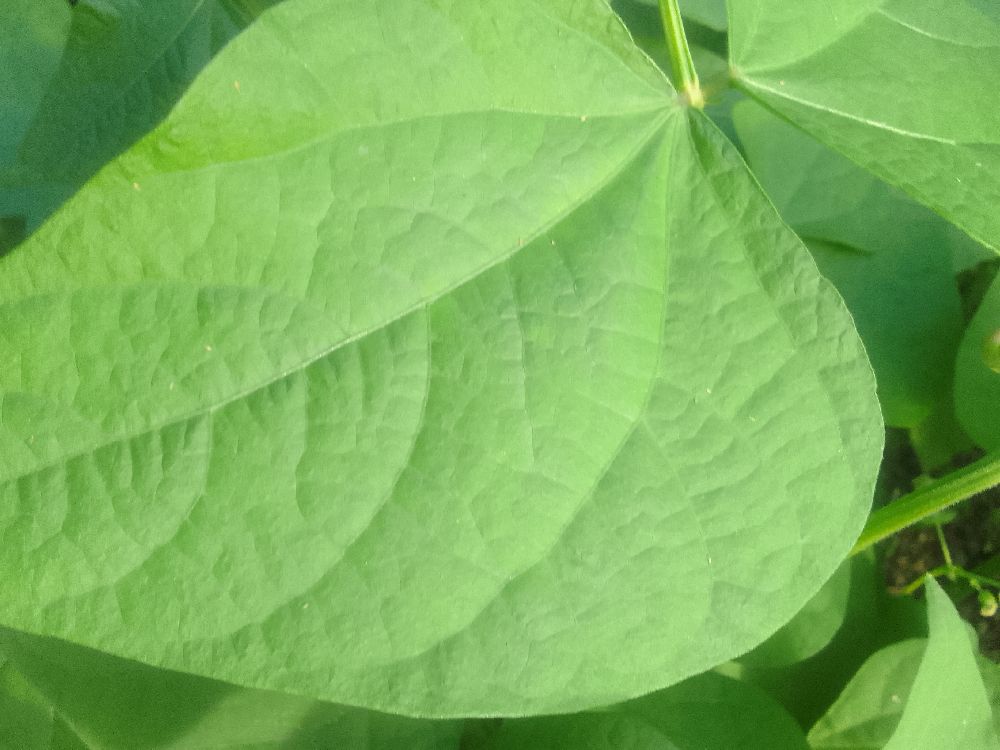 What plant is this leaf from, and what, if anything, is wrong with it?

common bean, healthy
